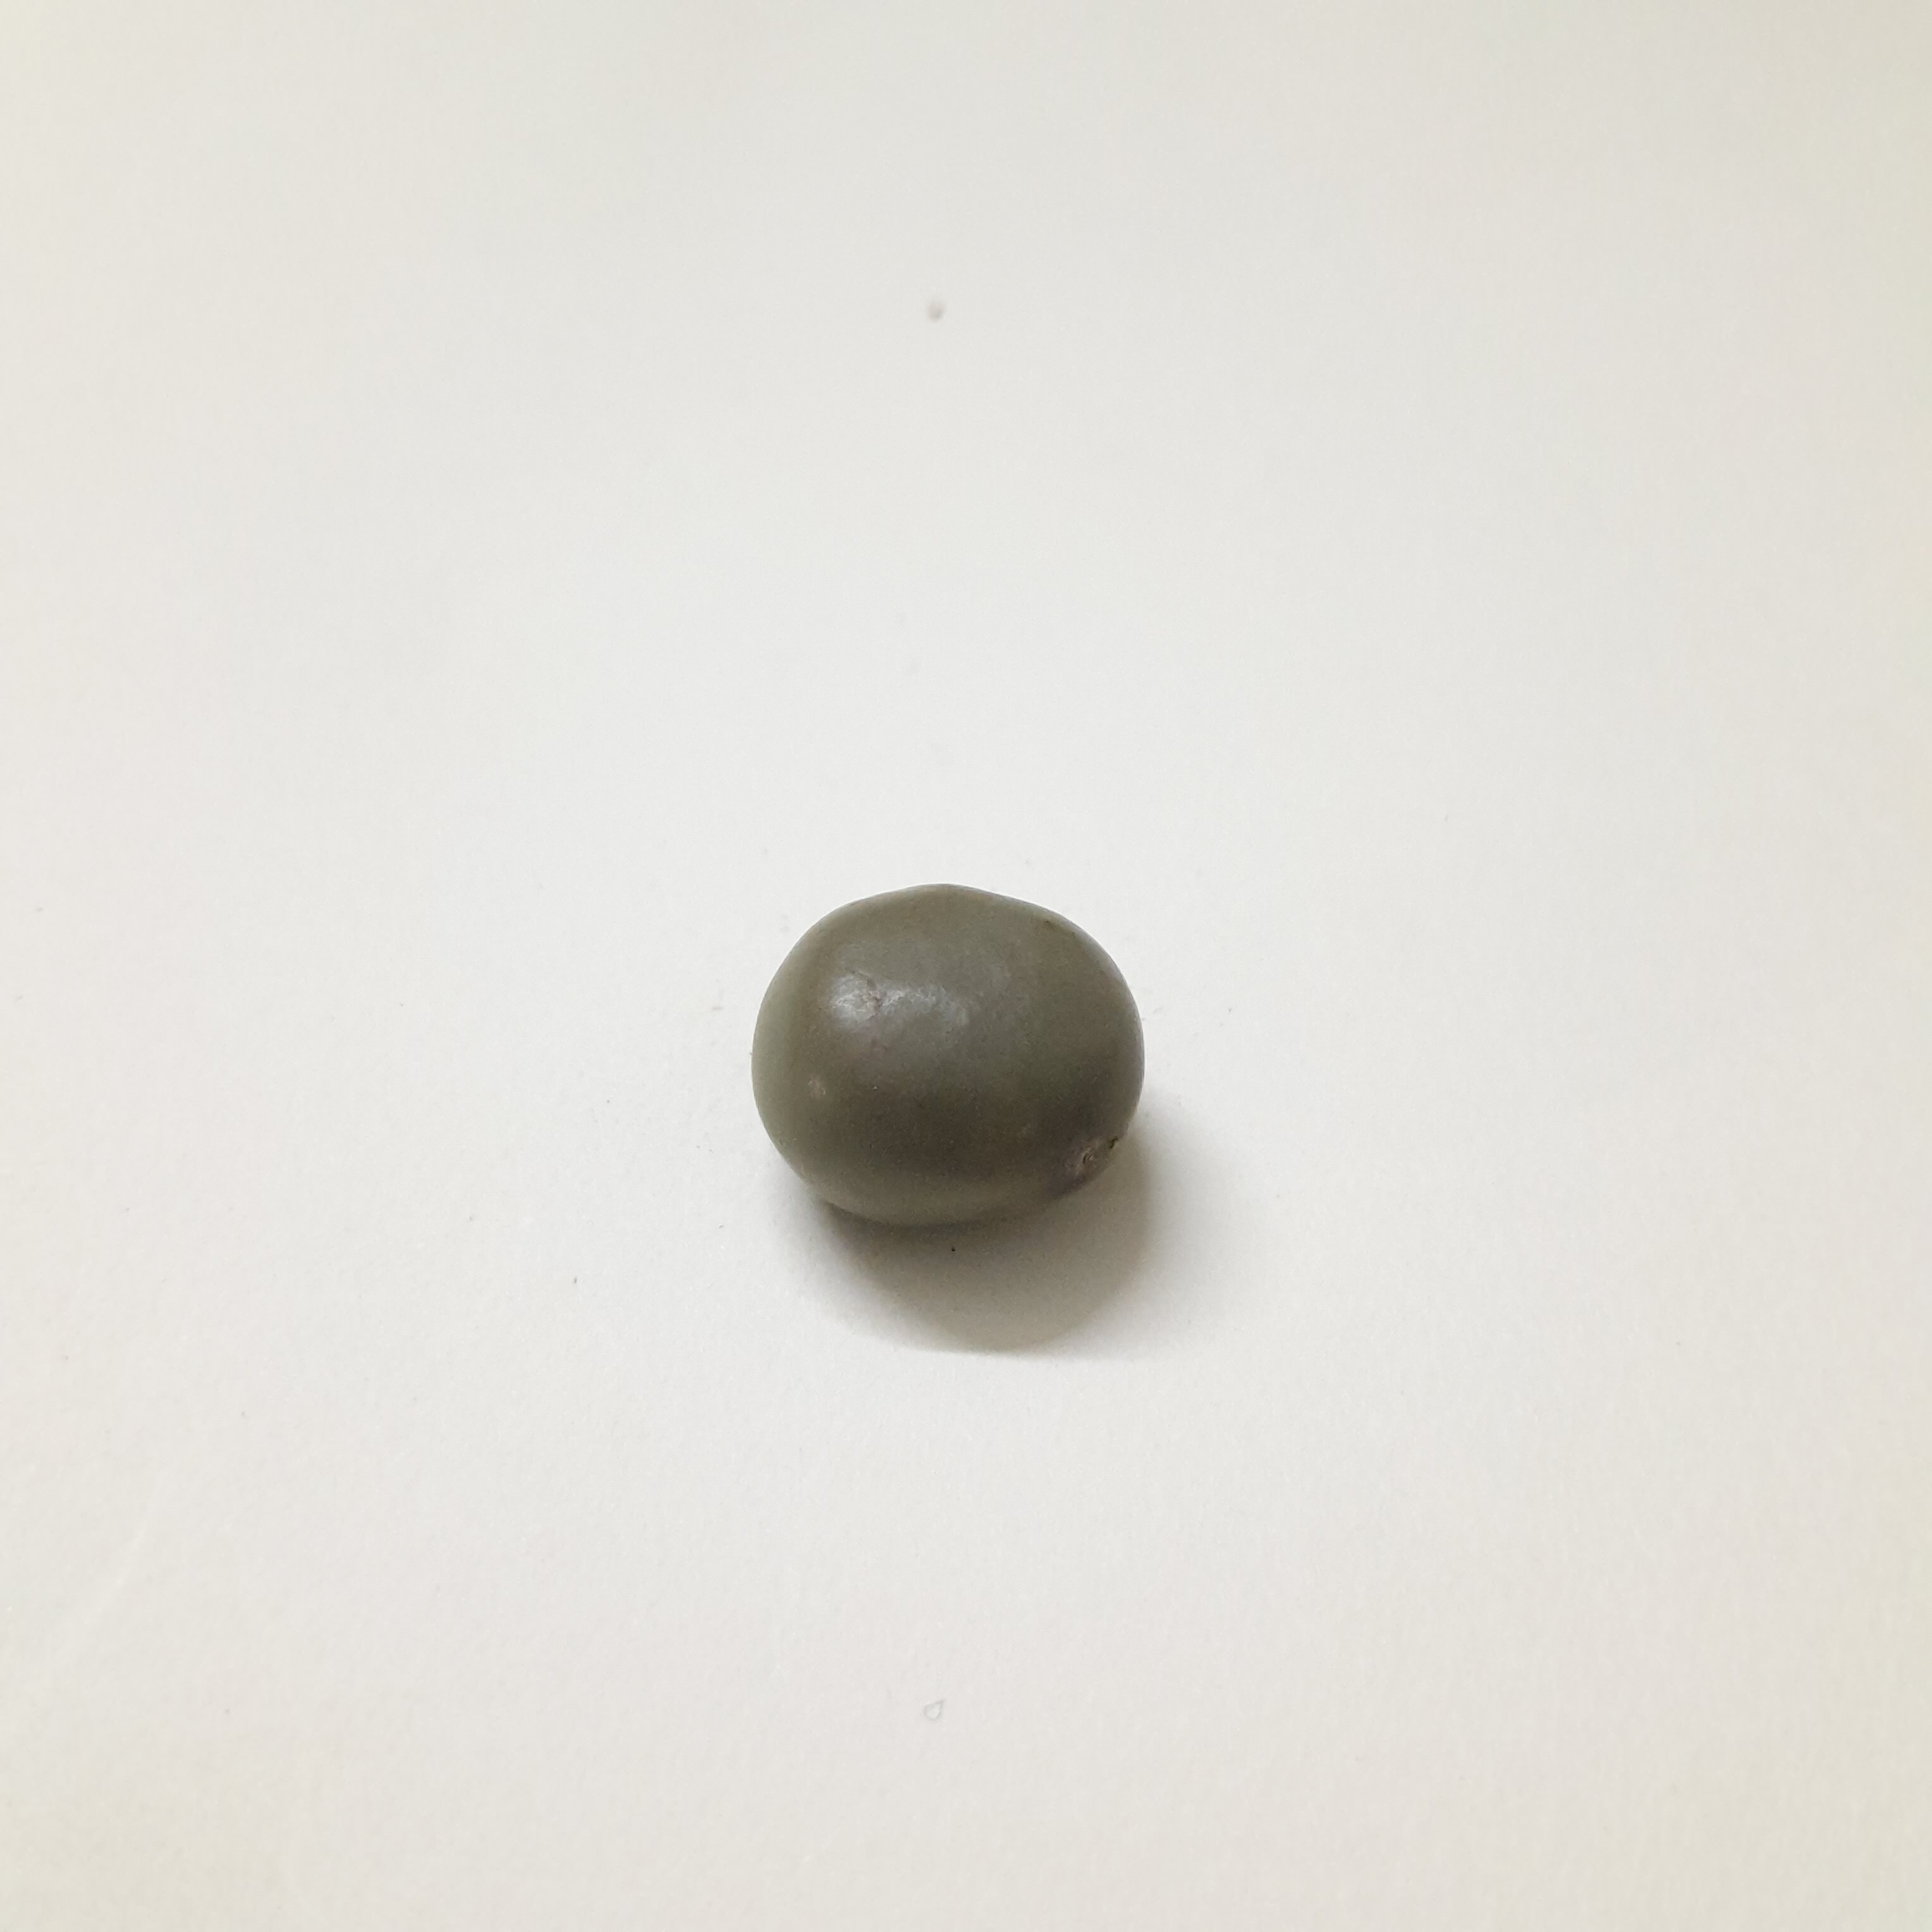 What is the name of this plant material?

sagargota
